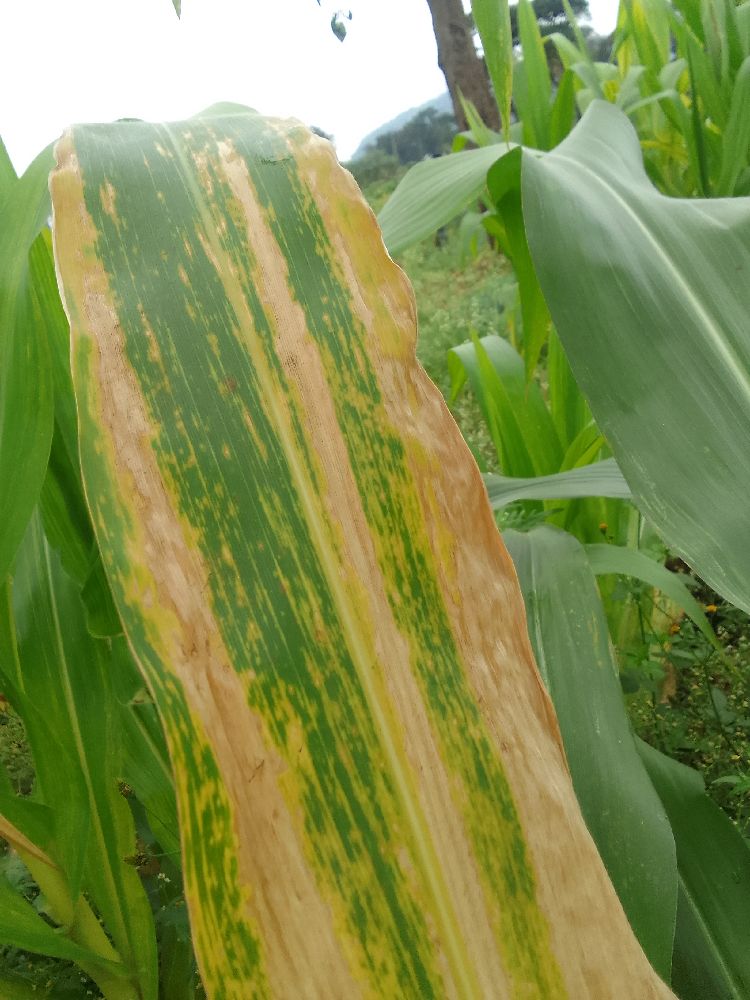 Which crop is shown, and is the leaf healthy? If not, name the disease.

maize, maize lethal necrosis
